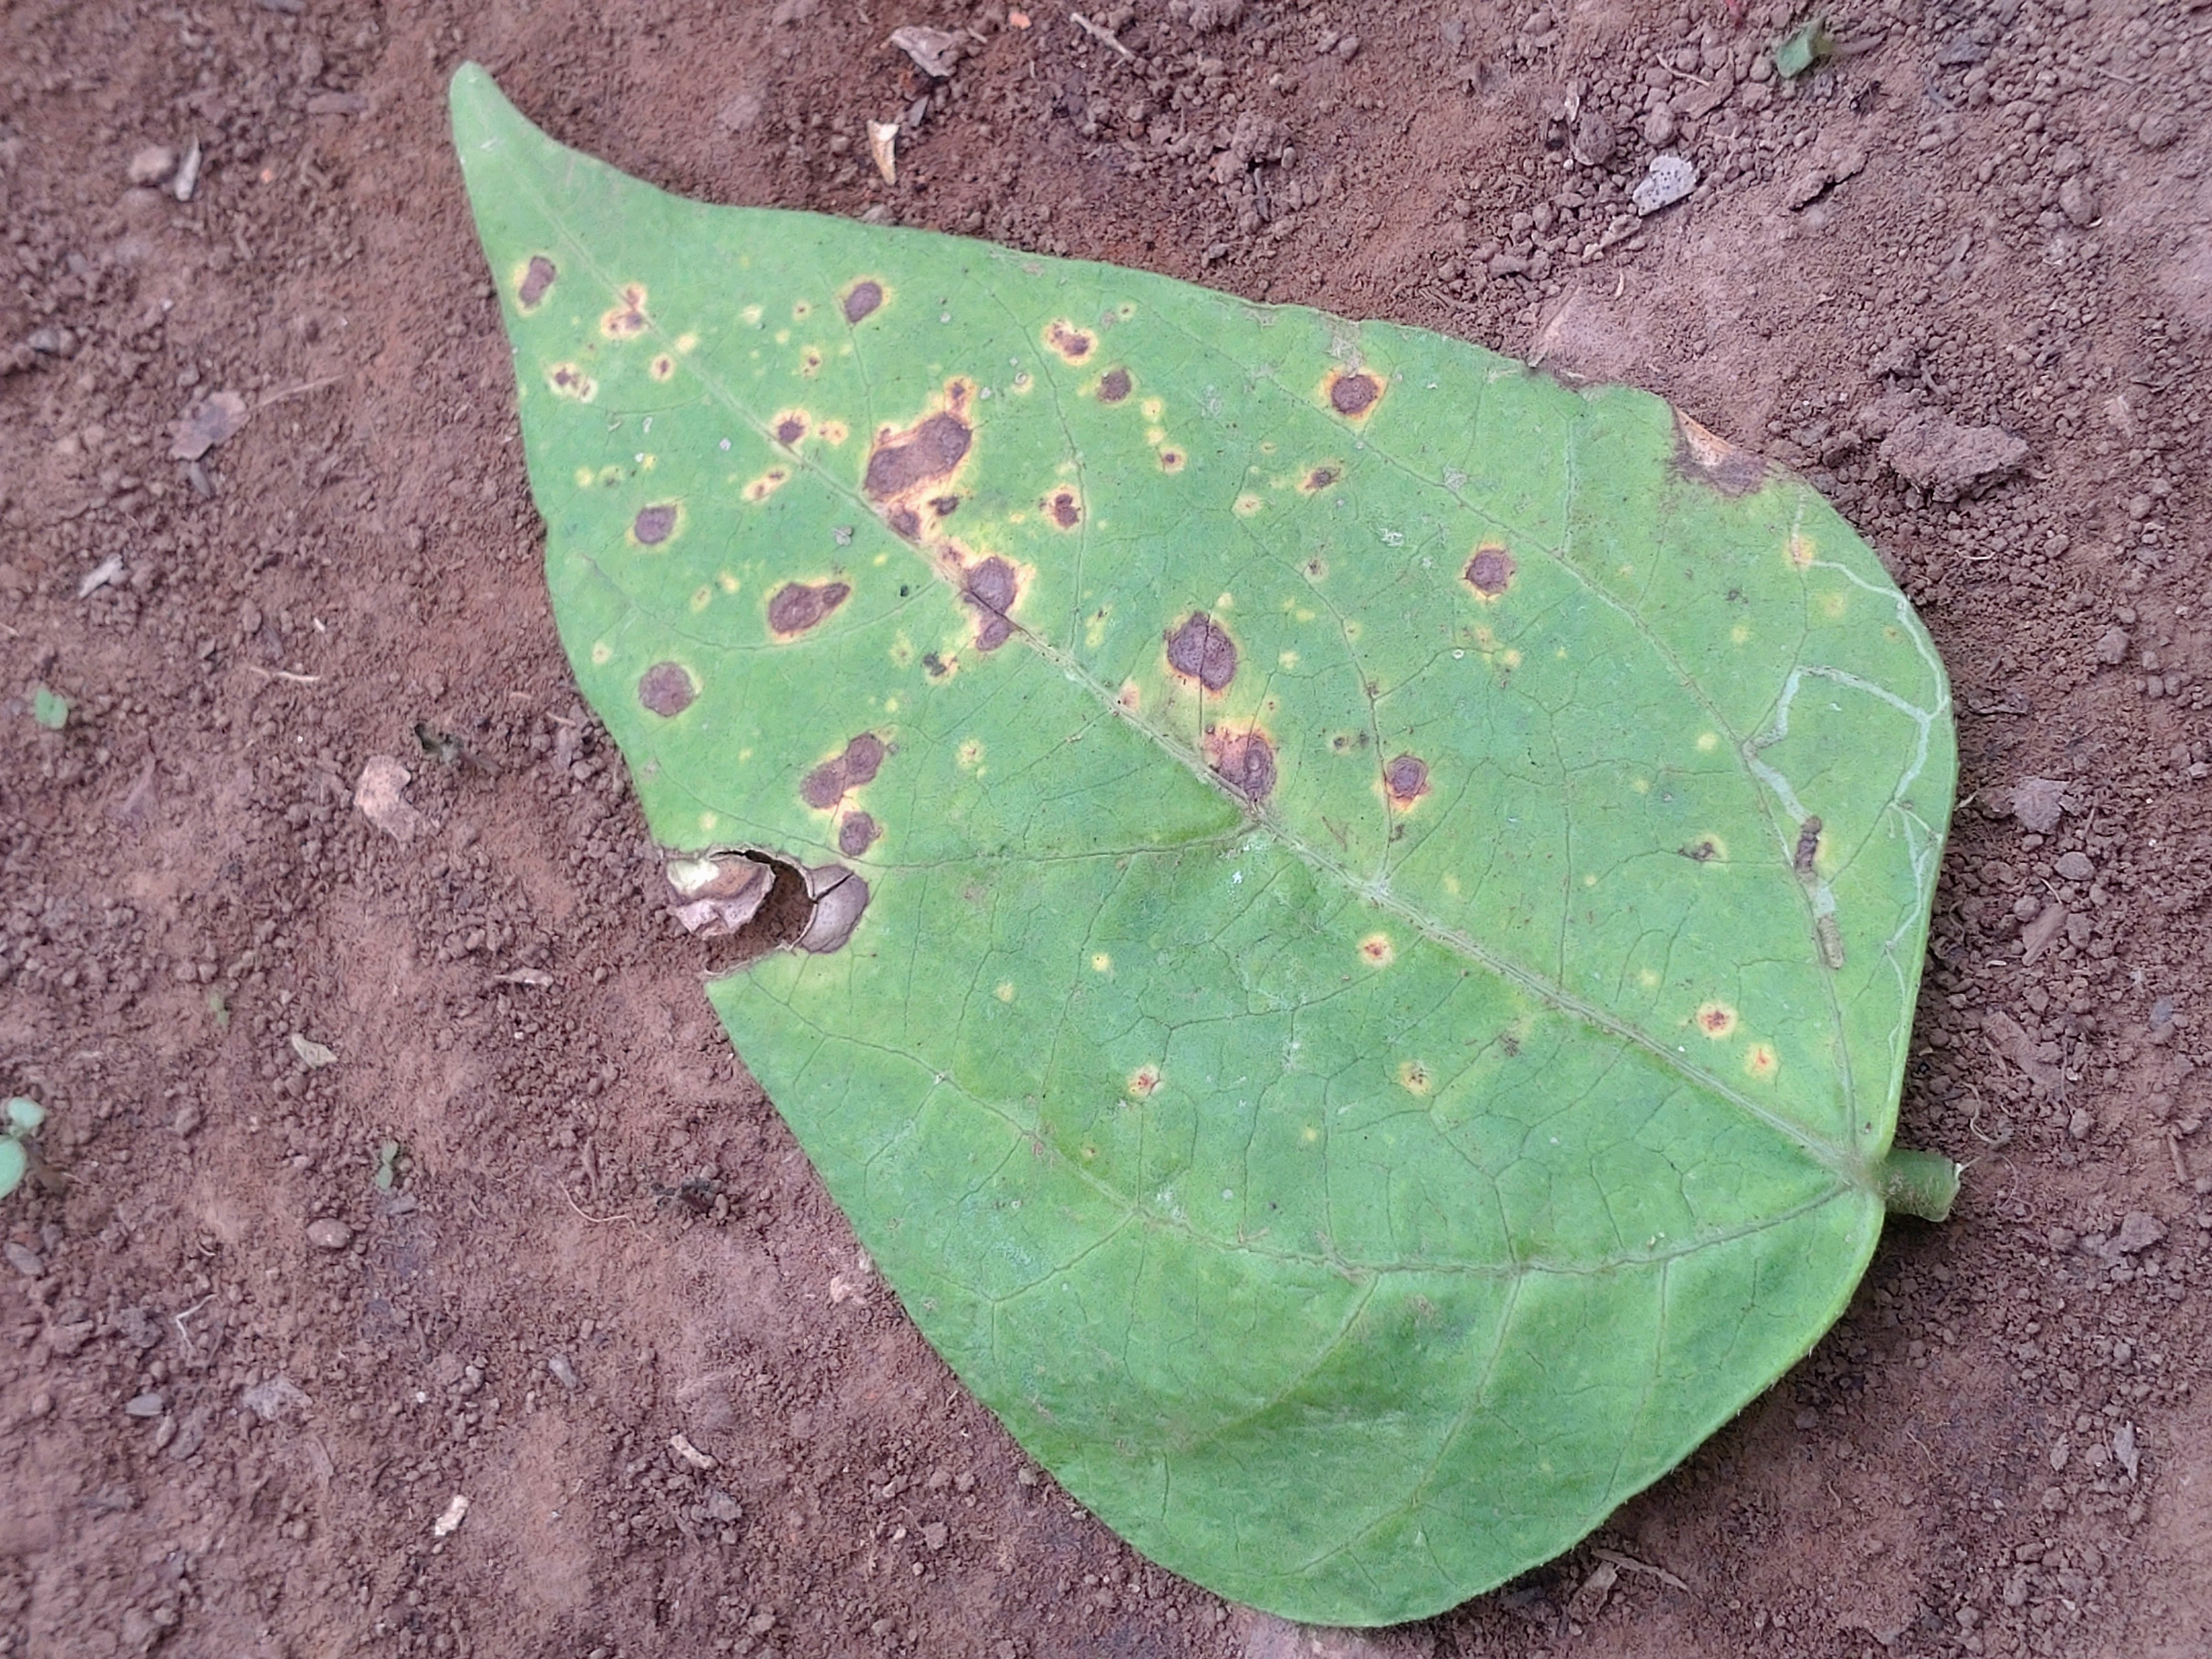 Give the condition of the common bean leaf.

rust
